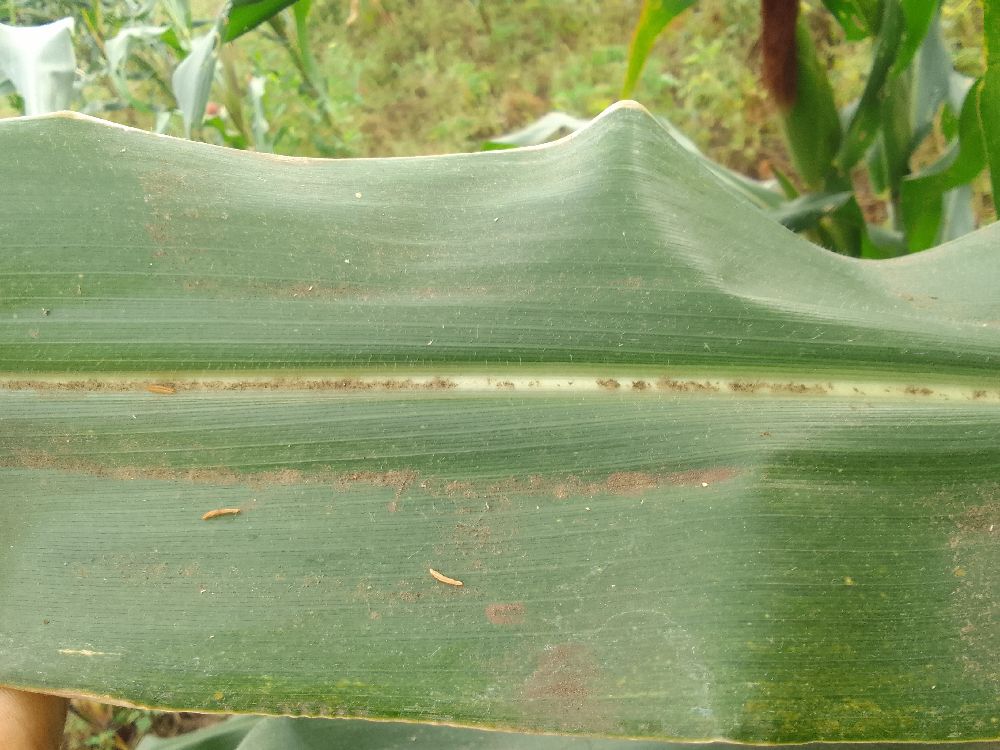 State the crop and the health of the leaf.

maize, healthy
